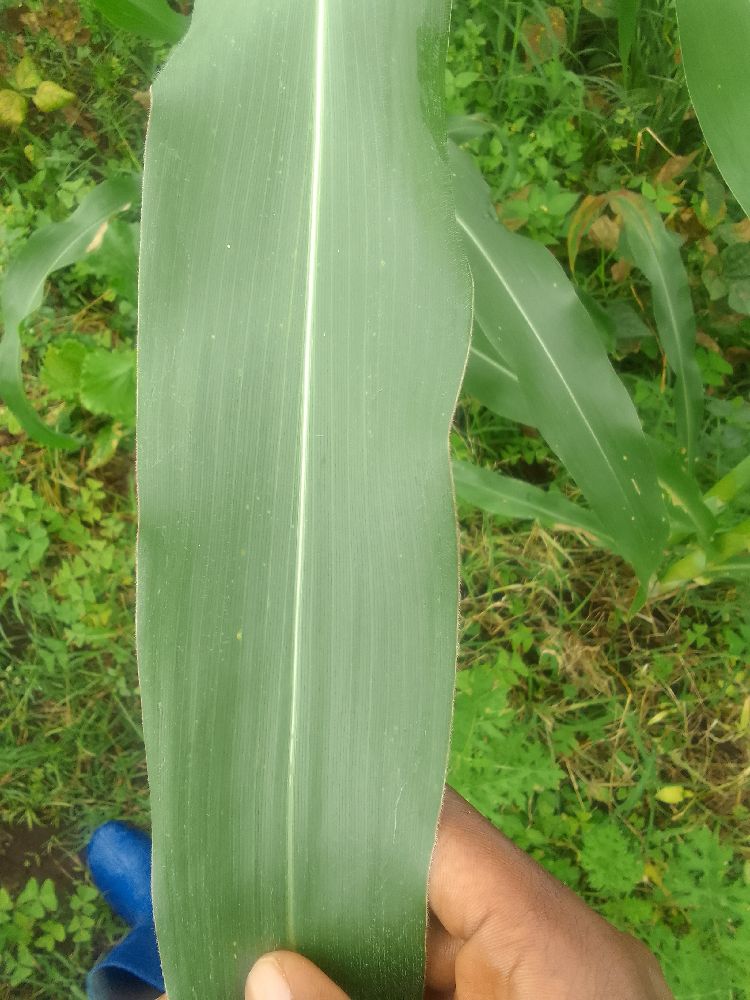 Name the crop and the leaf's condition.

maize, healthy
